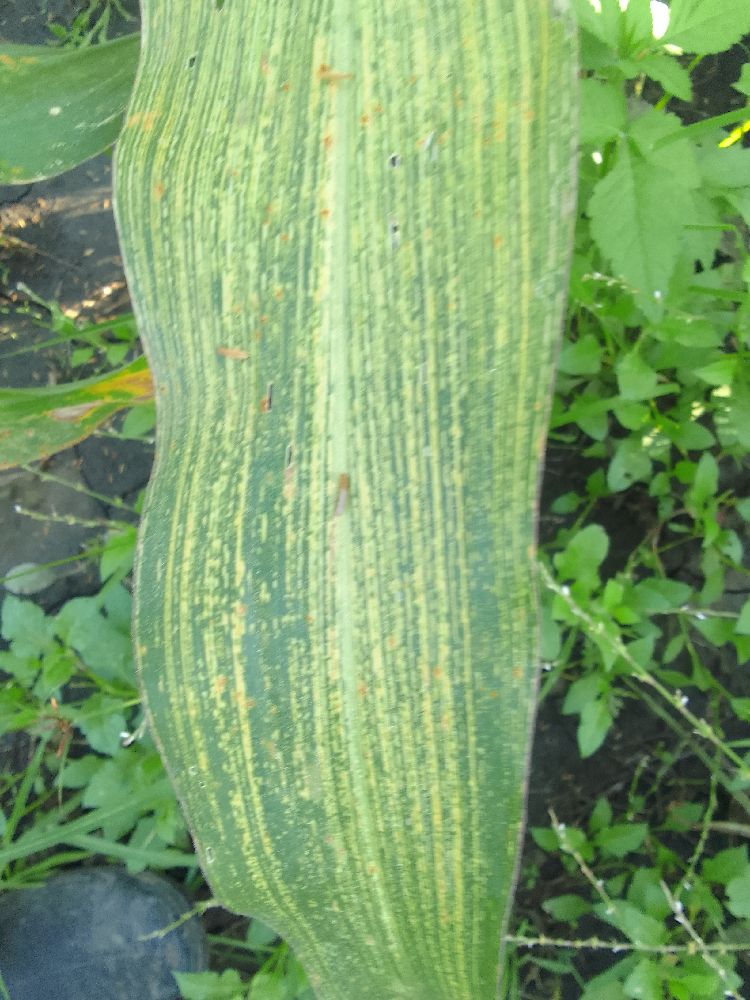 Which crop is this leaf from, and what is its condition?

maize, maize streak virus
